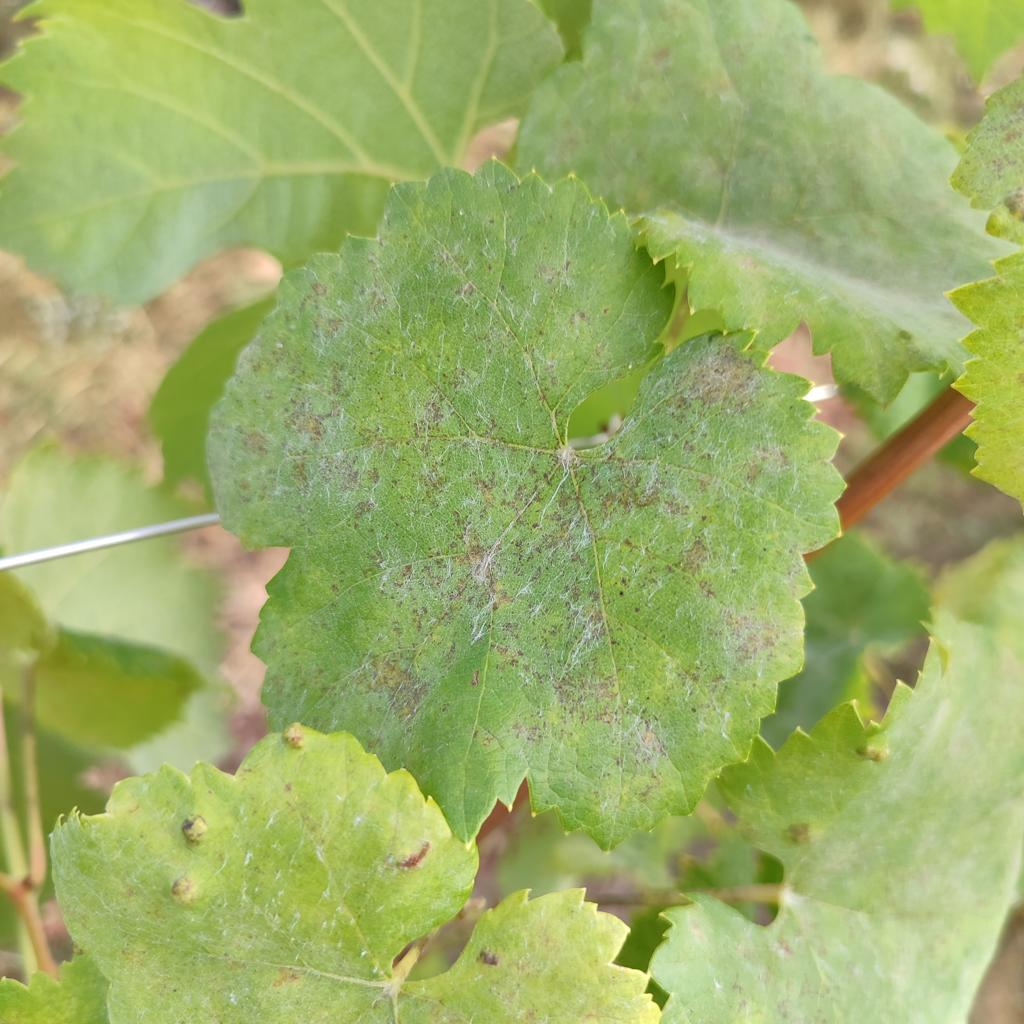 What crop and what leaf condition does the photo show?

grapevine, powdery mildew
